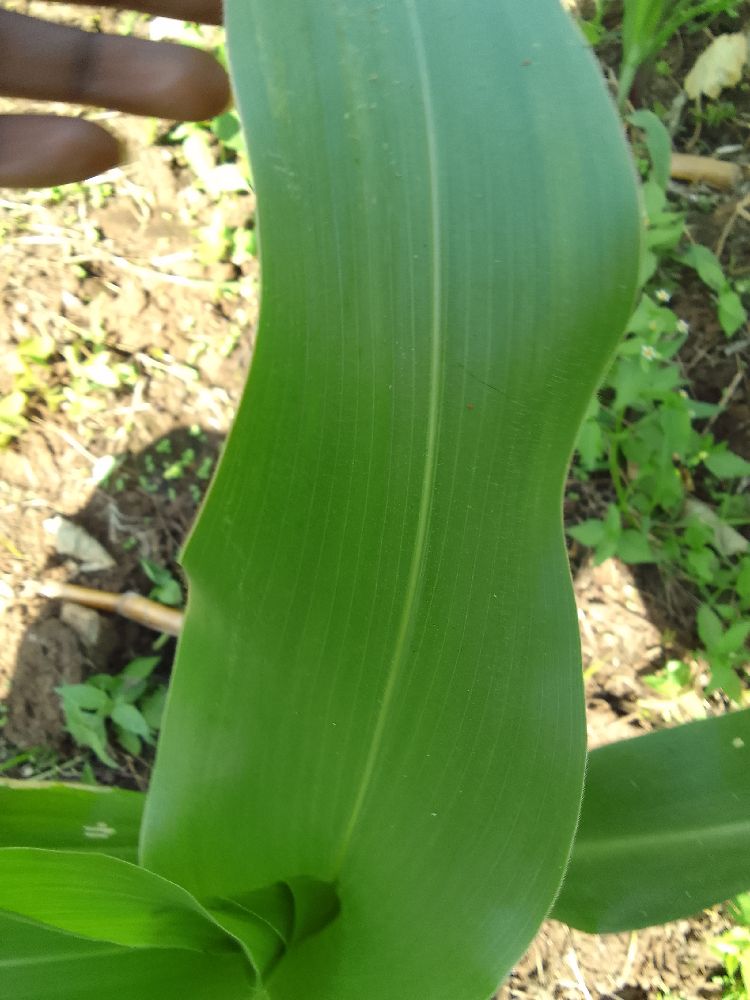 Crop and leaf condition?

maize, healthy
